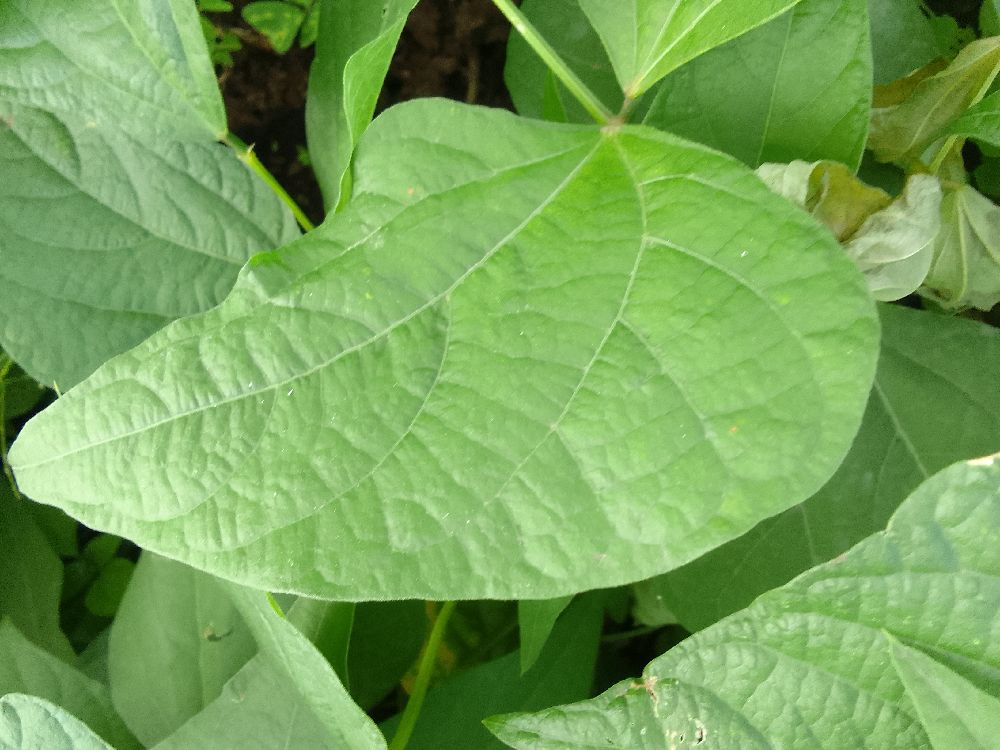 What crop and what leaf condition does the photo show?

common bean, healthy
